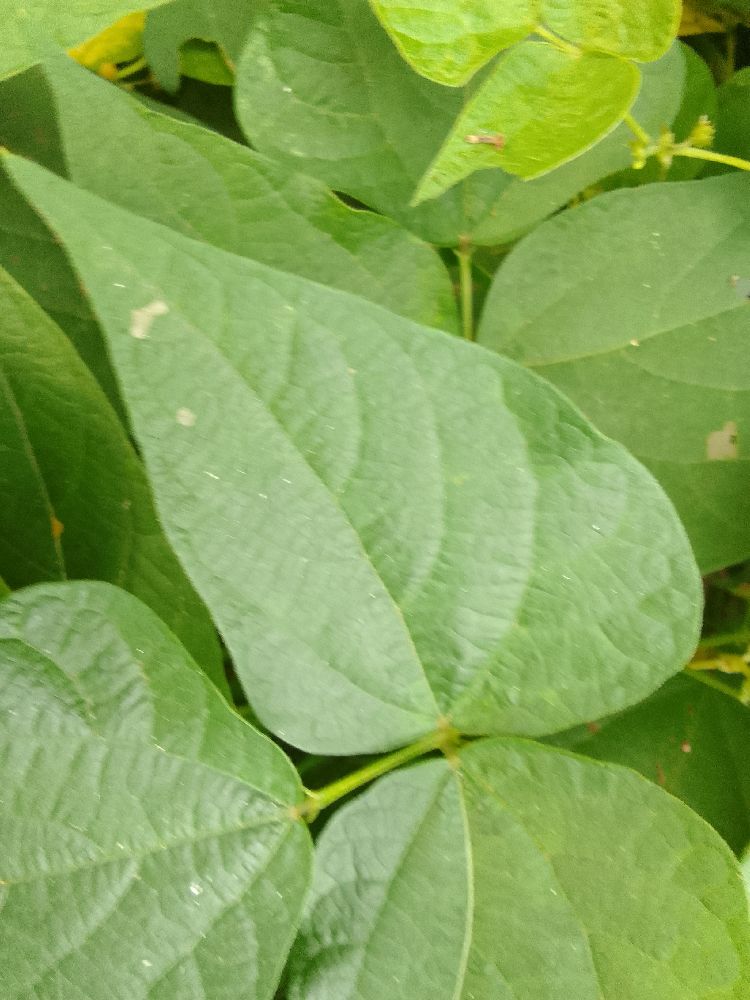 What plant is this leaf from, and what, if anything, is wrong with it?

common bean, healthy
